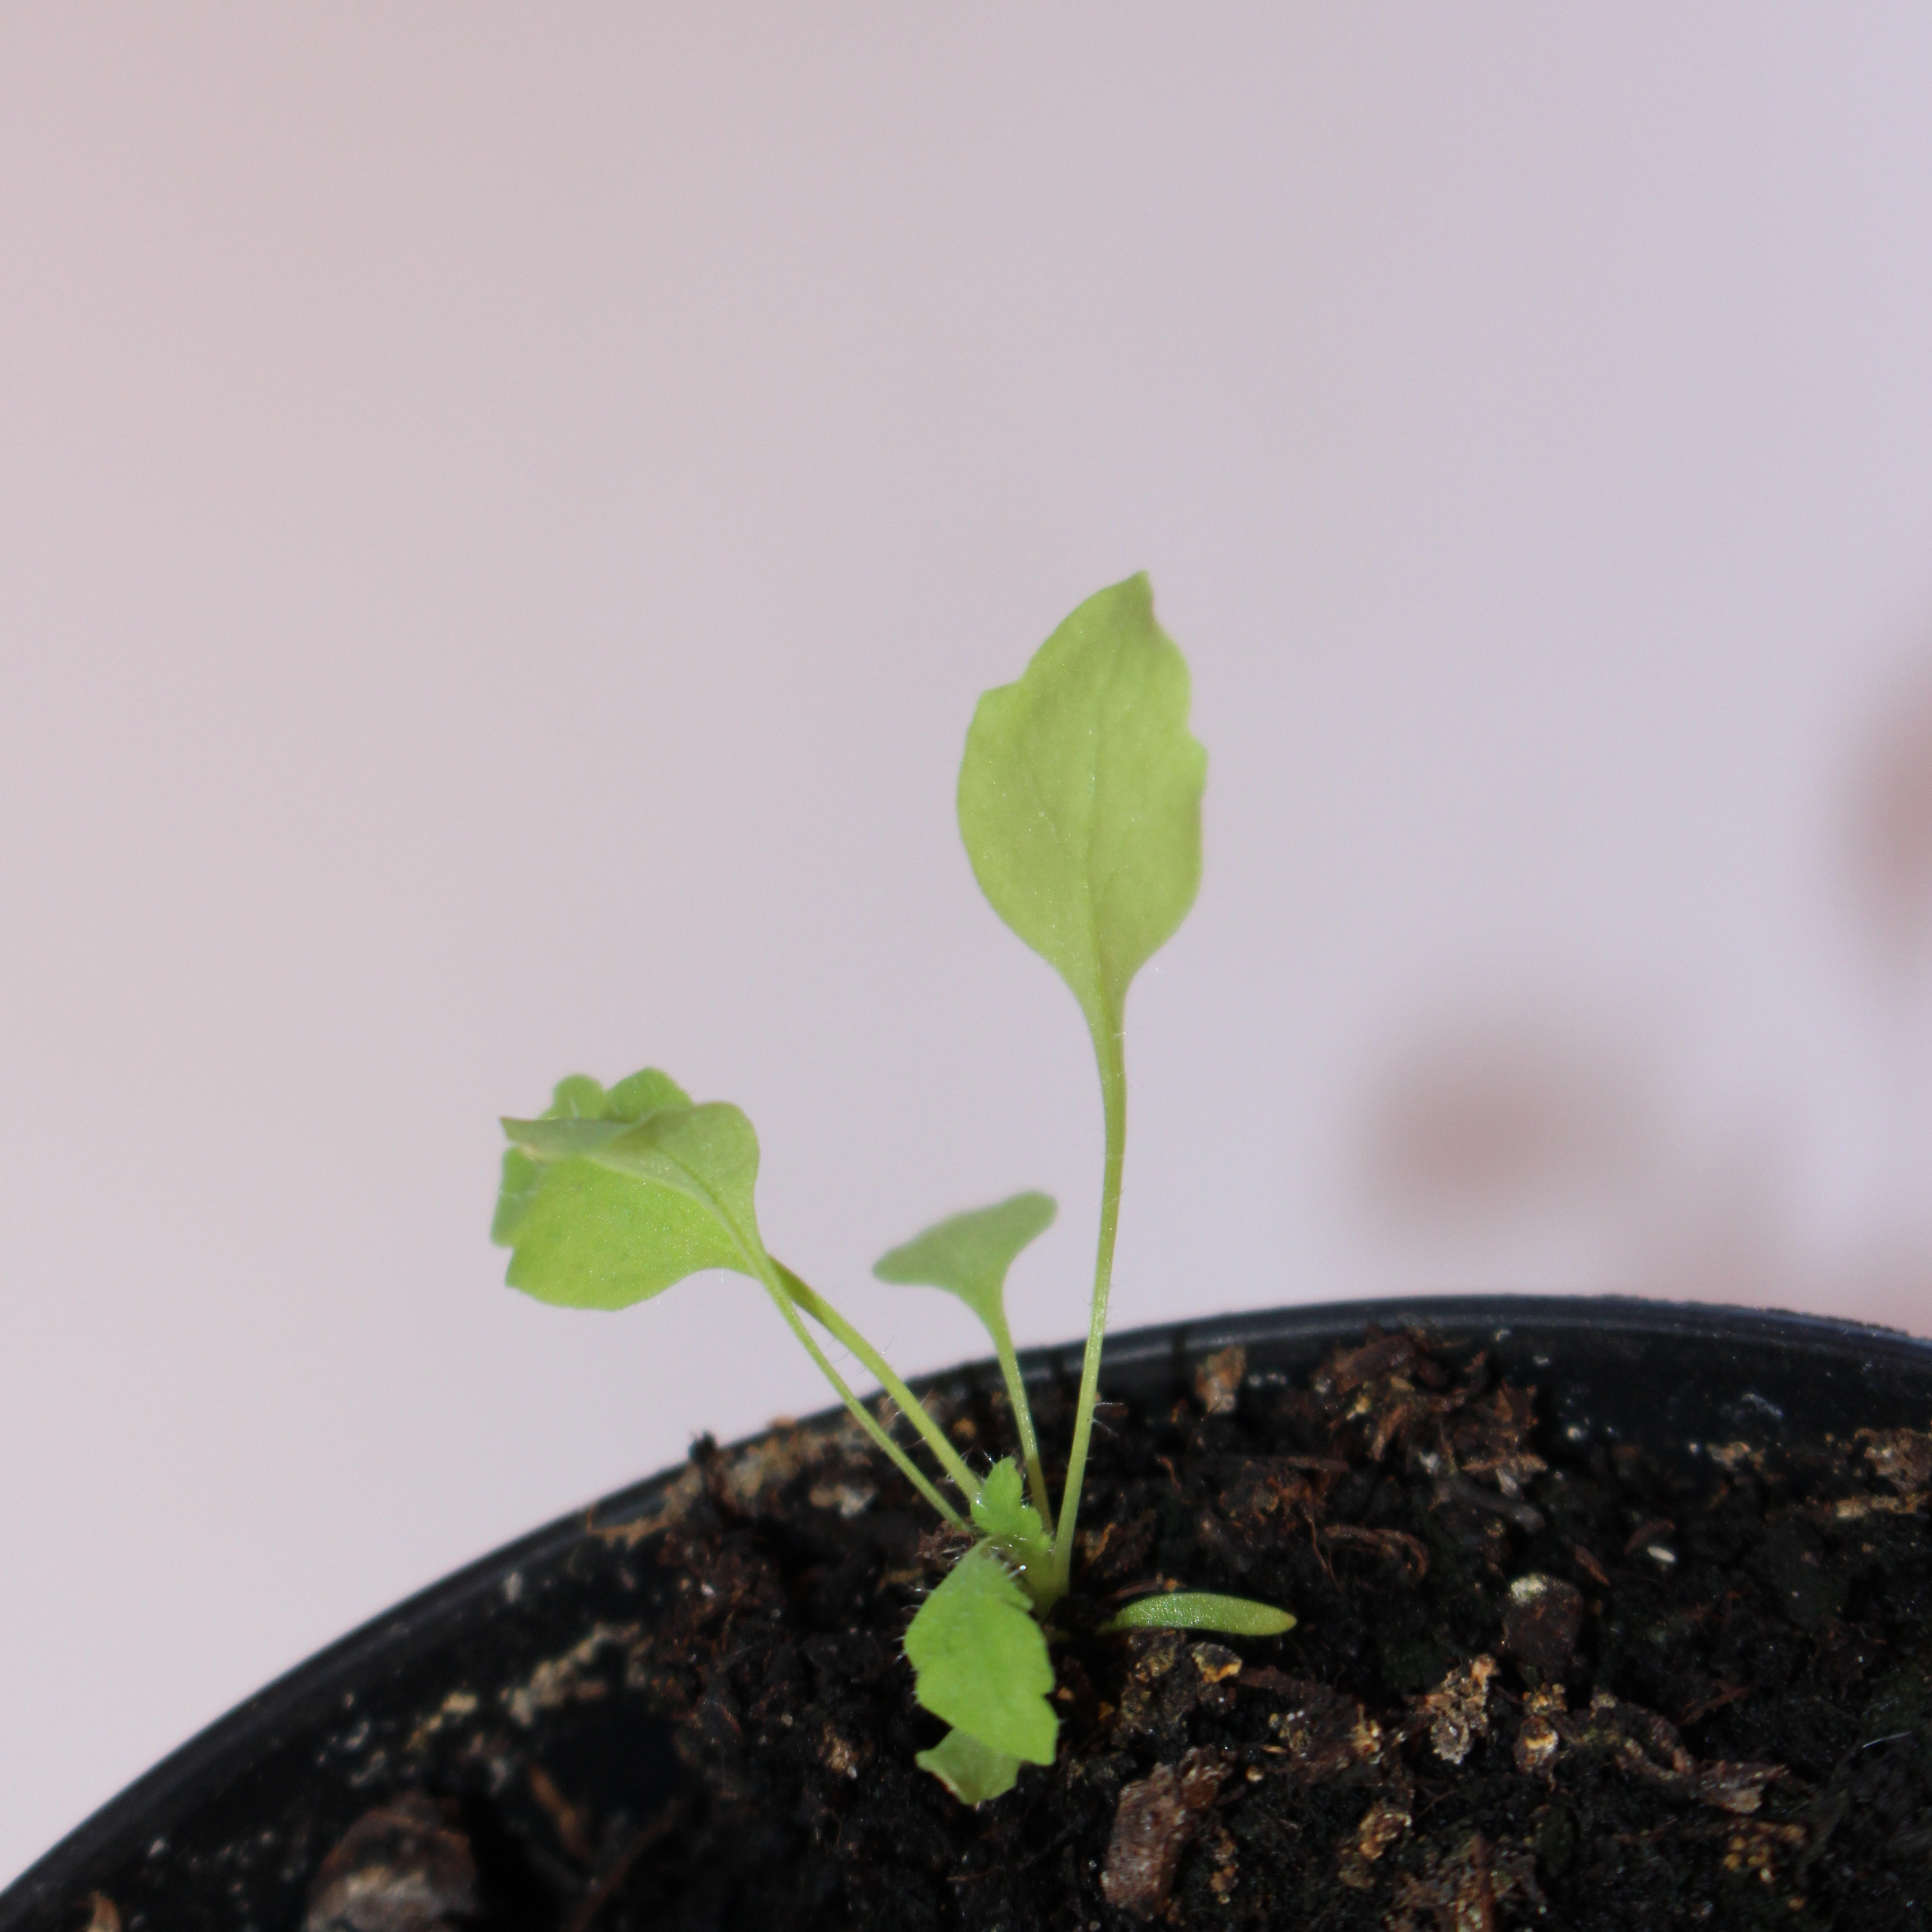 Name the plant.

Papaver rhoeas
